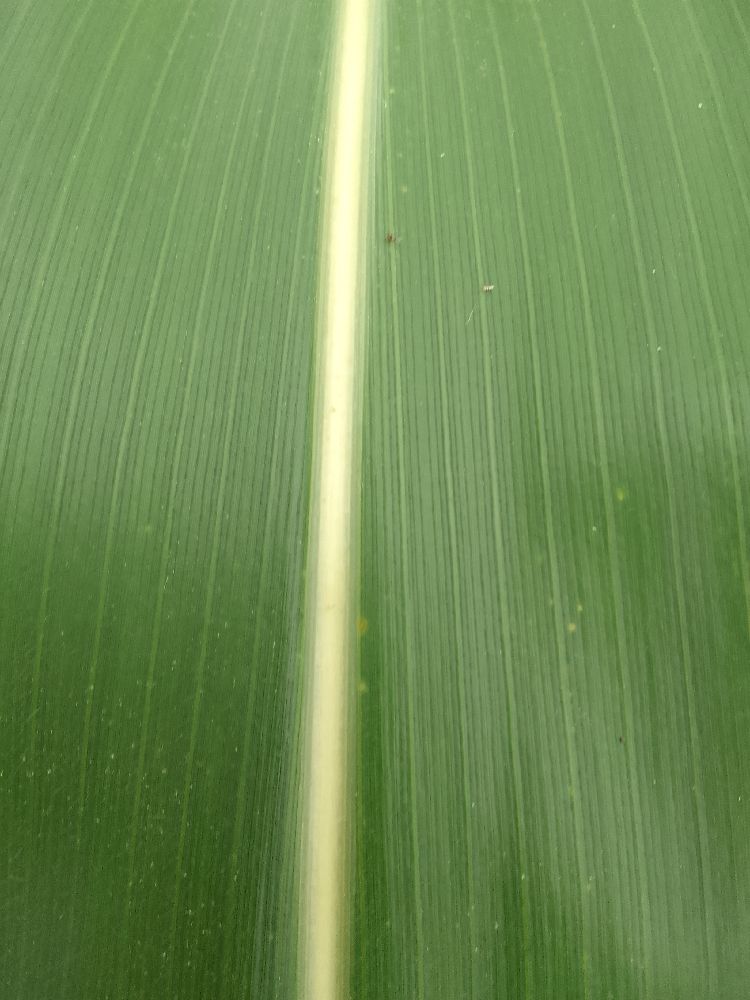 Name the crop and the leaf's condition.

maize, healthy
